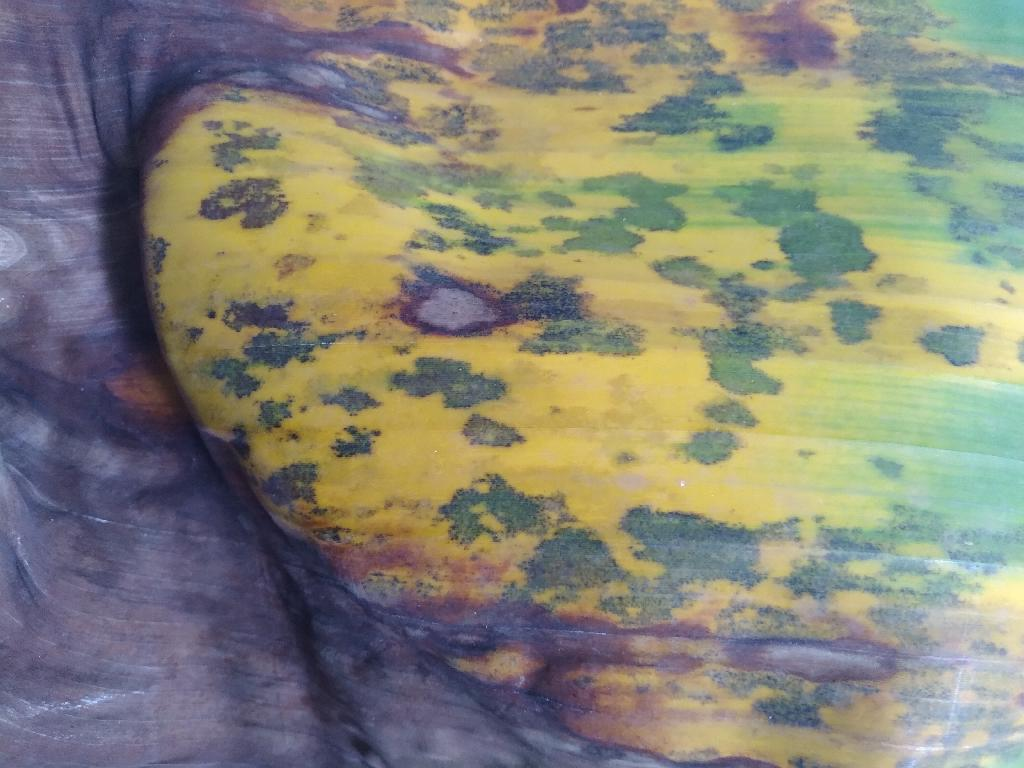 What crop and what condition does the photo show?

banana, black sigatoka
